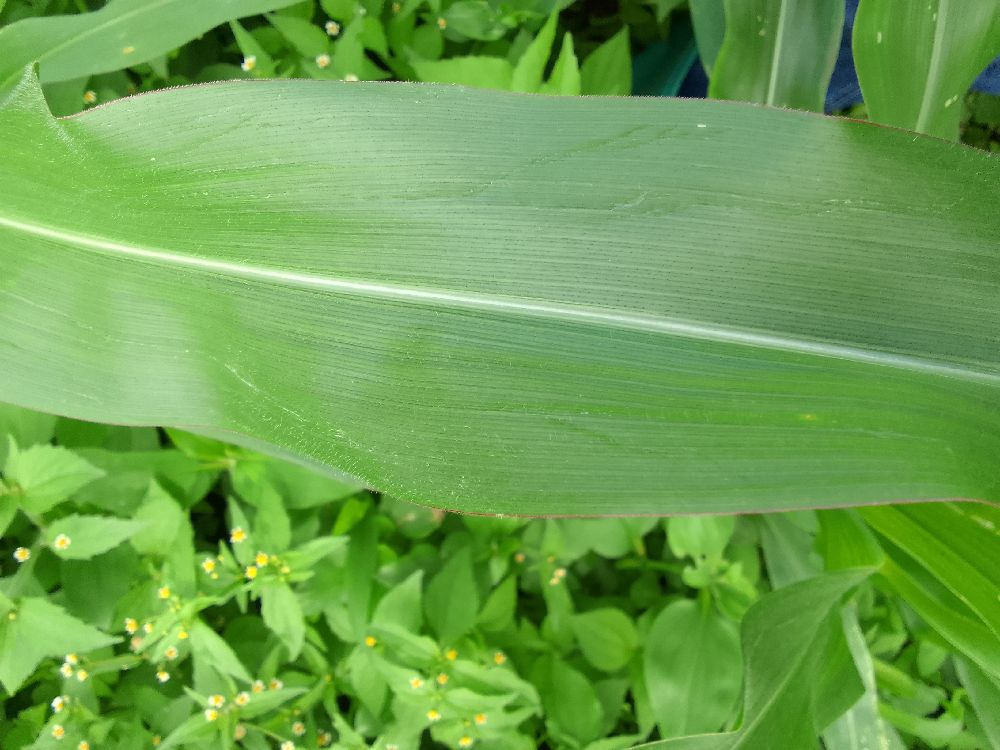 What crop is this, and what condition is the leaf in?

maize, healthy
